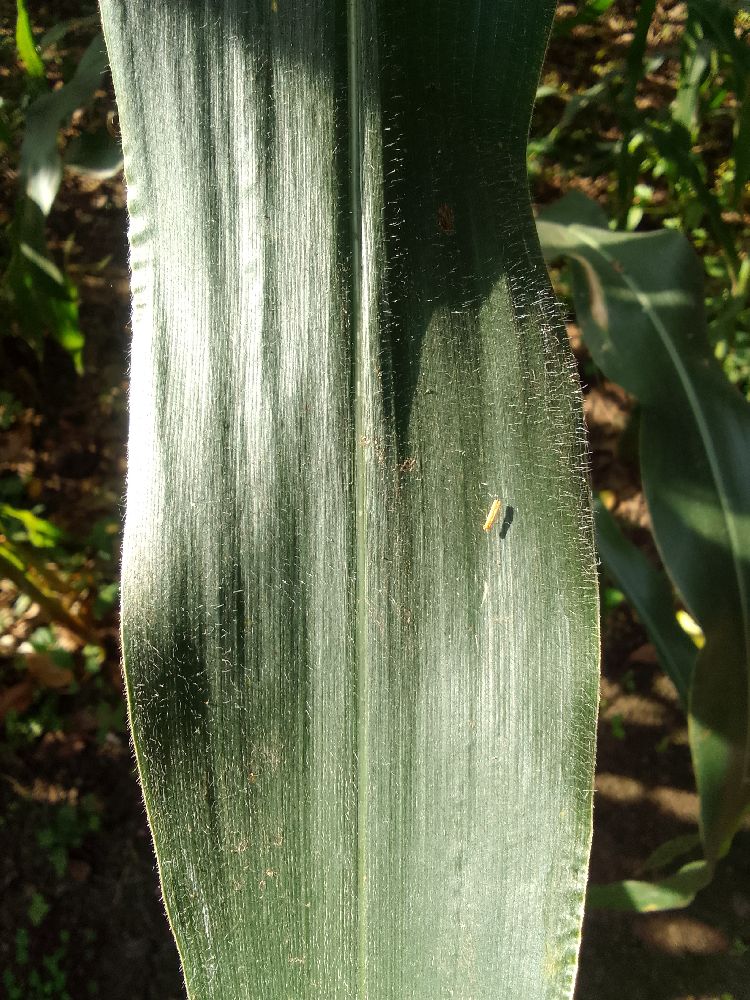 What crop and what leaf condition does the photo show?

maize, healthy
